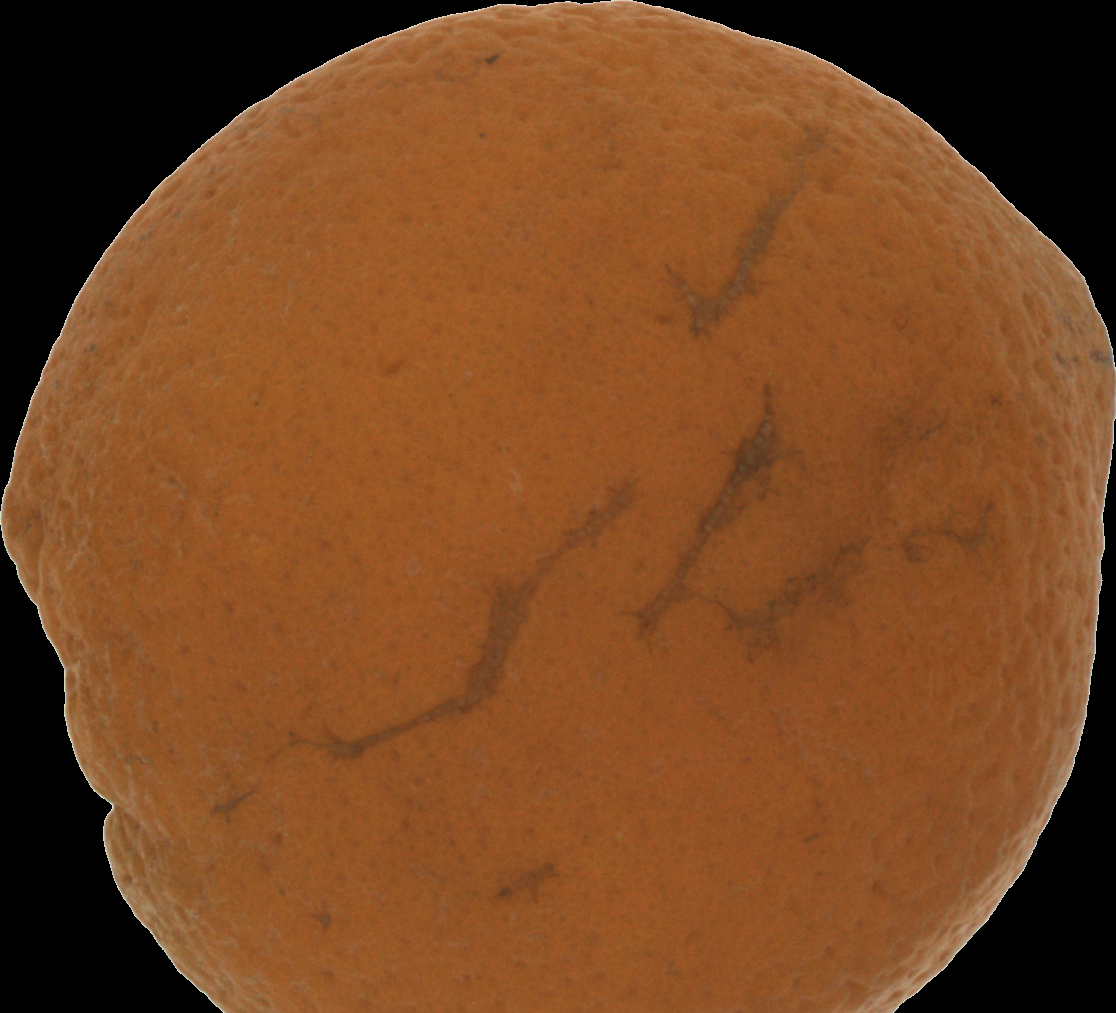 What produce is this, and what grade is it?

orange, bad
